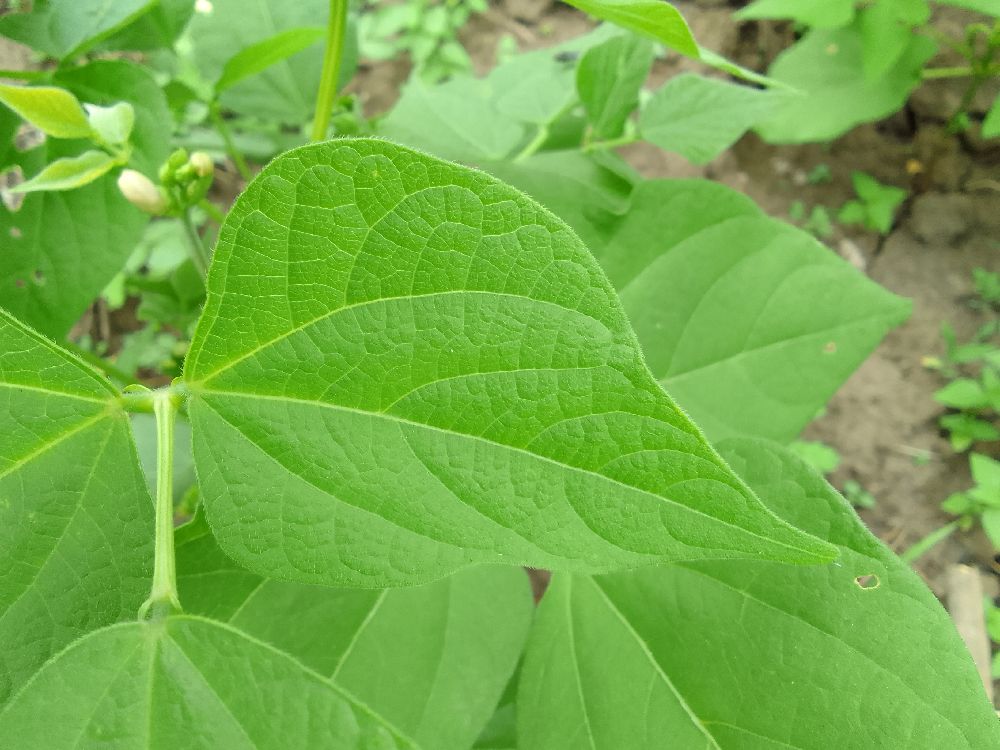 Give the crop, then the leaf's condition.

common bean, healthy
